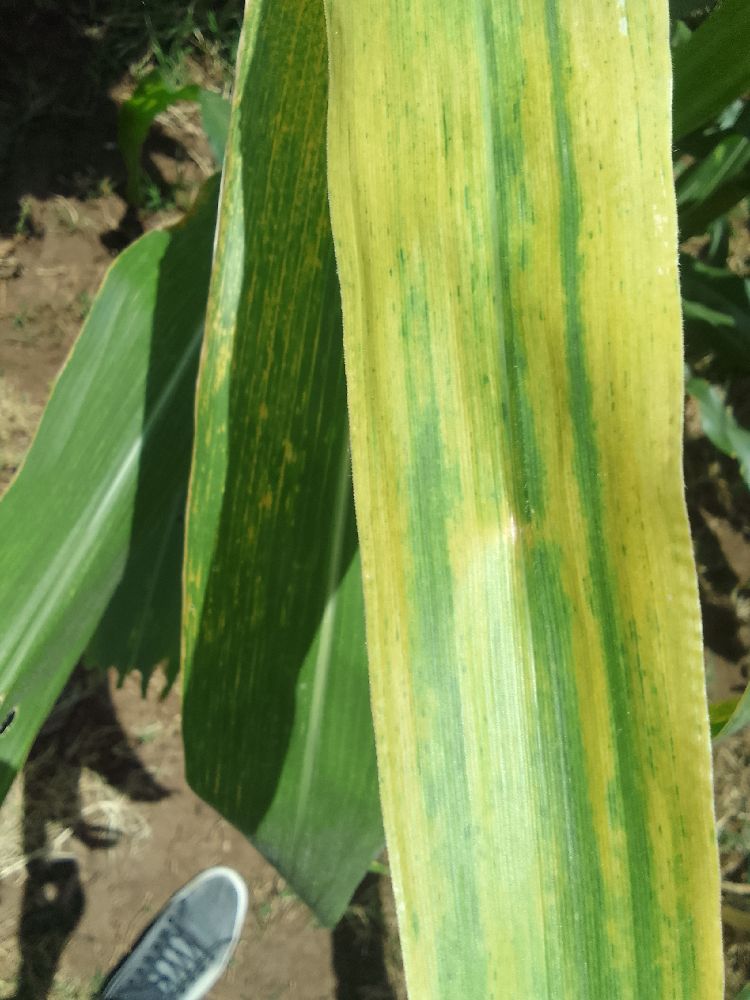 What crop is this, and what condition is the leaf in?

maize, maize lethal necrosis
